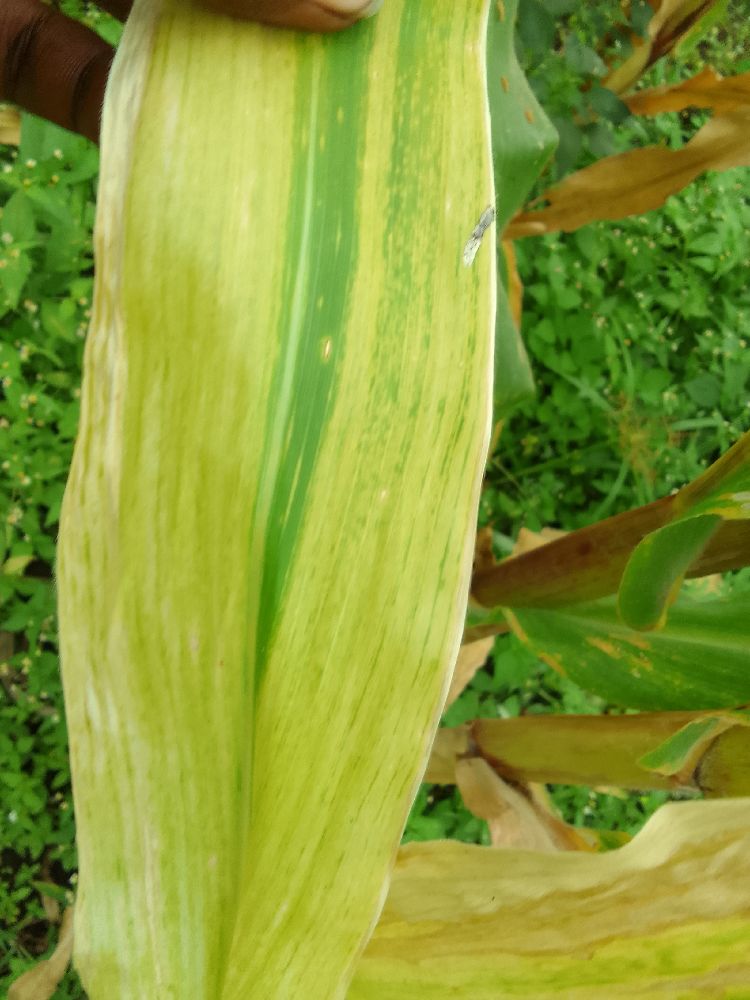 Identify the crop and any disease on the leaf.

maize, maize lethal necrosis
